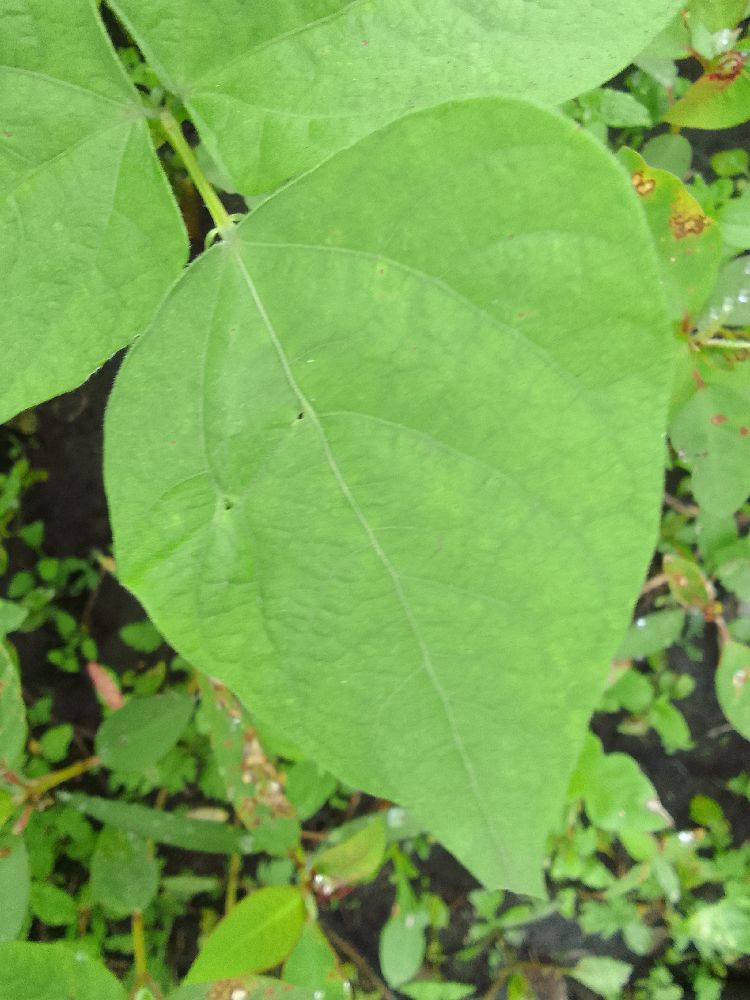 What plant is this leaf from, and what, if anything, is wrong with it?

common bean, healthy
